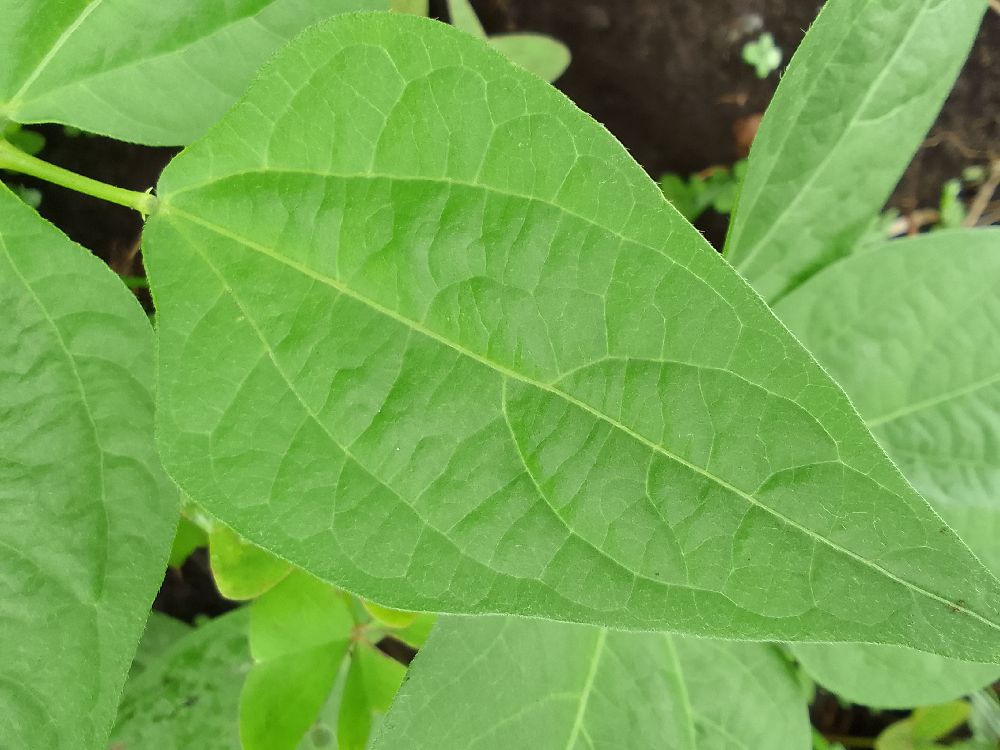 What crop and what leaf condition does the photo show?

common bean, healthy
